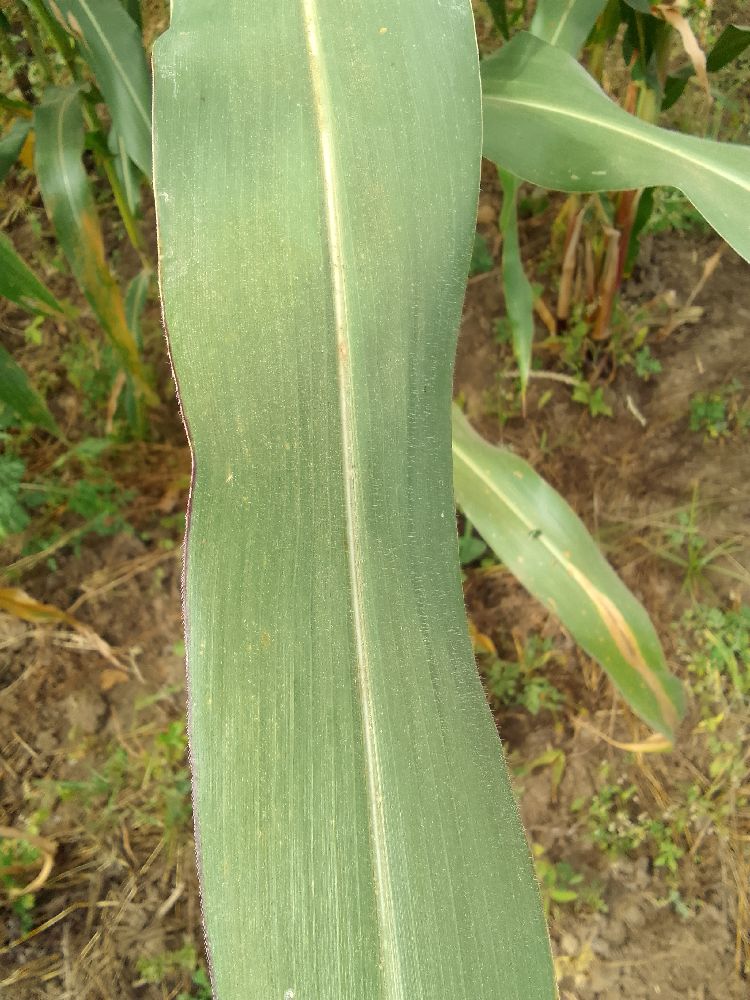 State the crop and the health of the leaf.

maize, healthy
